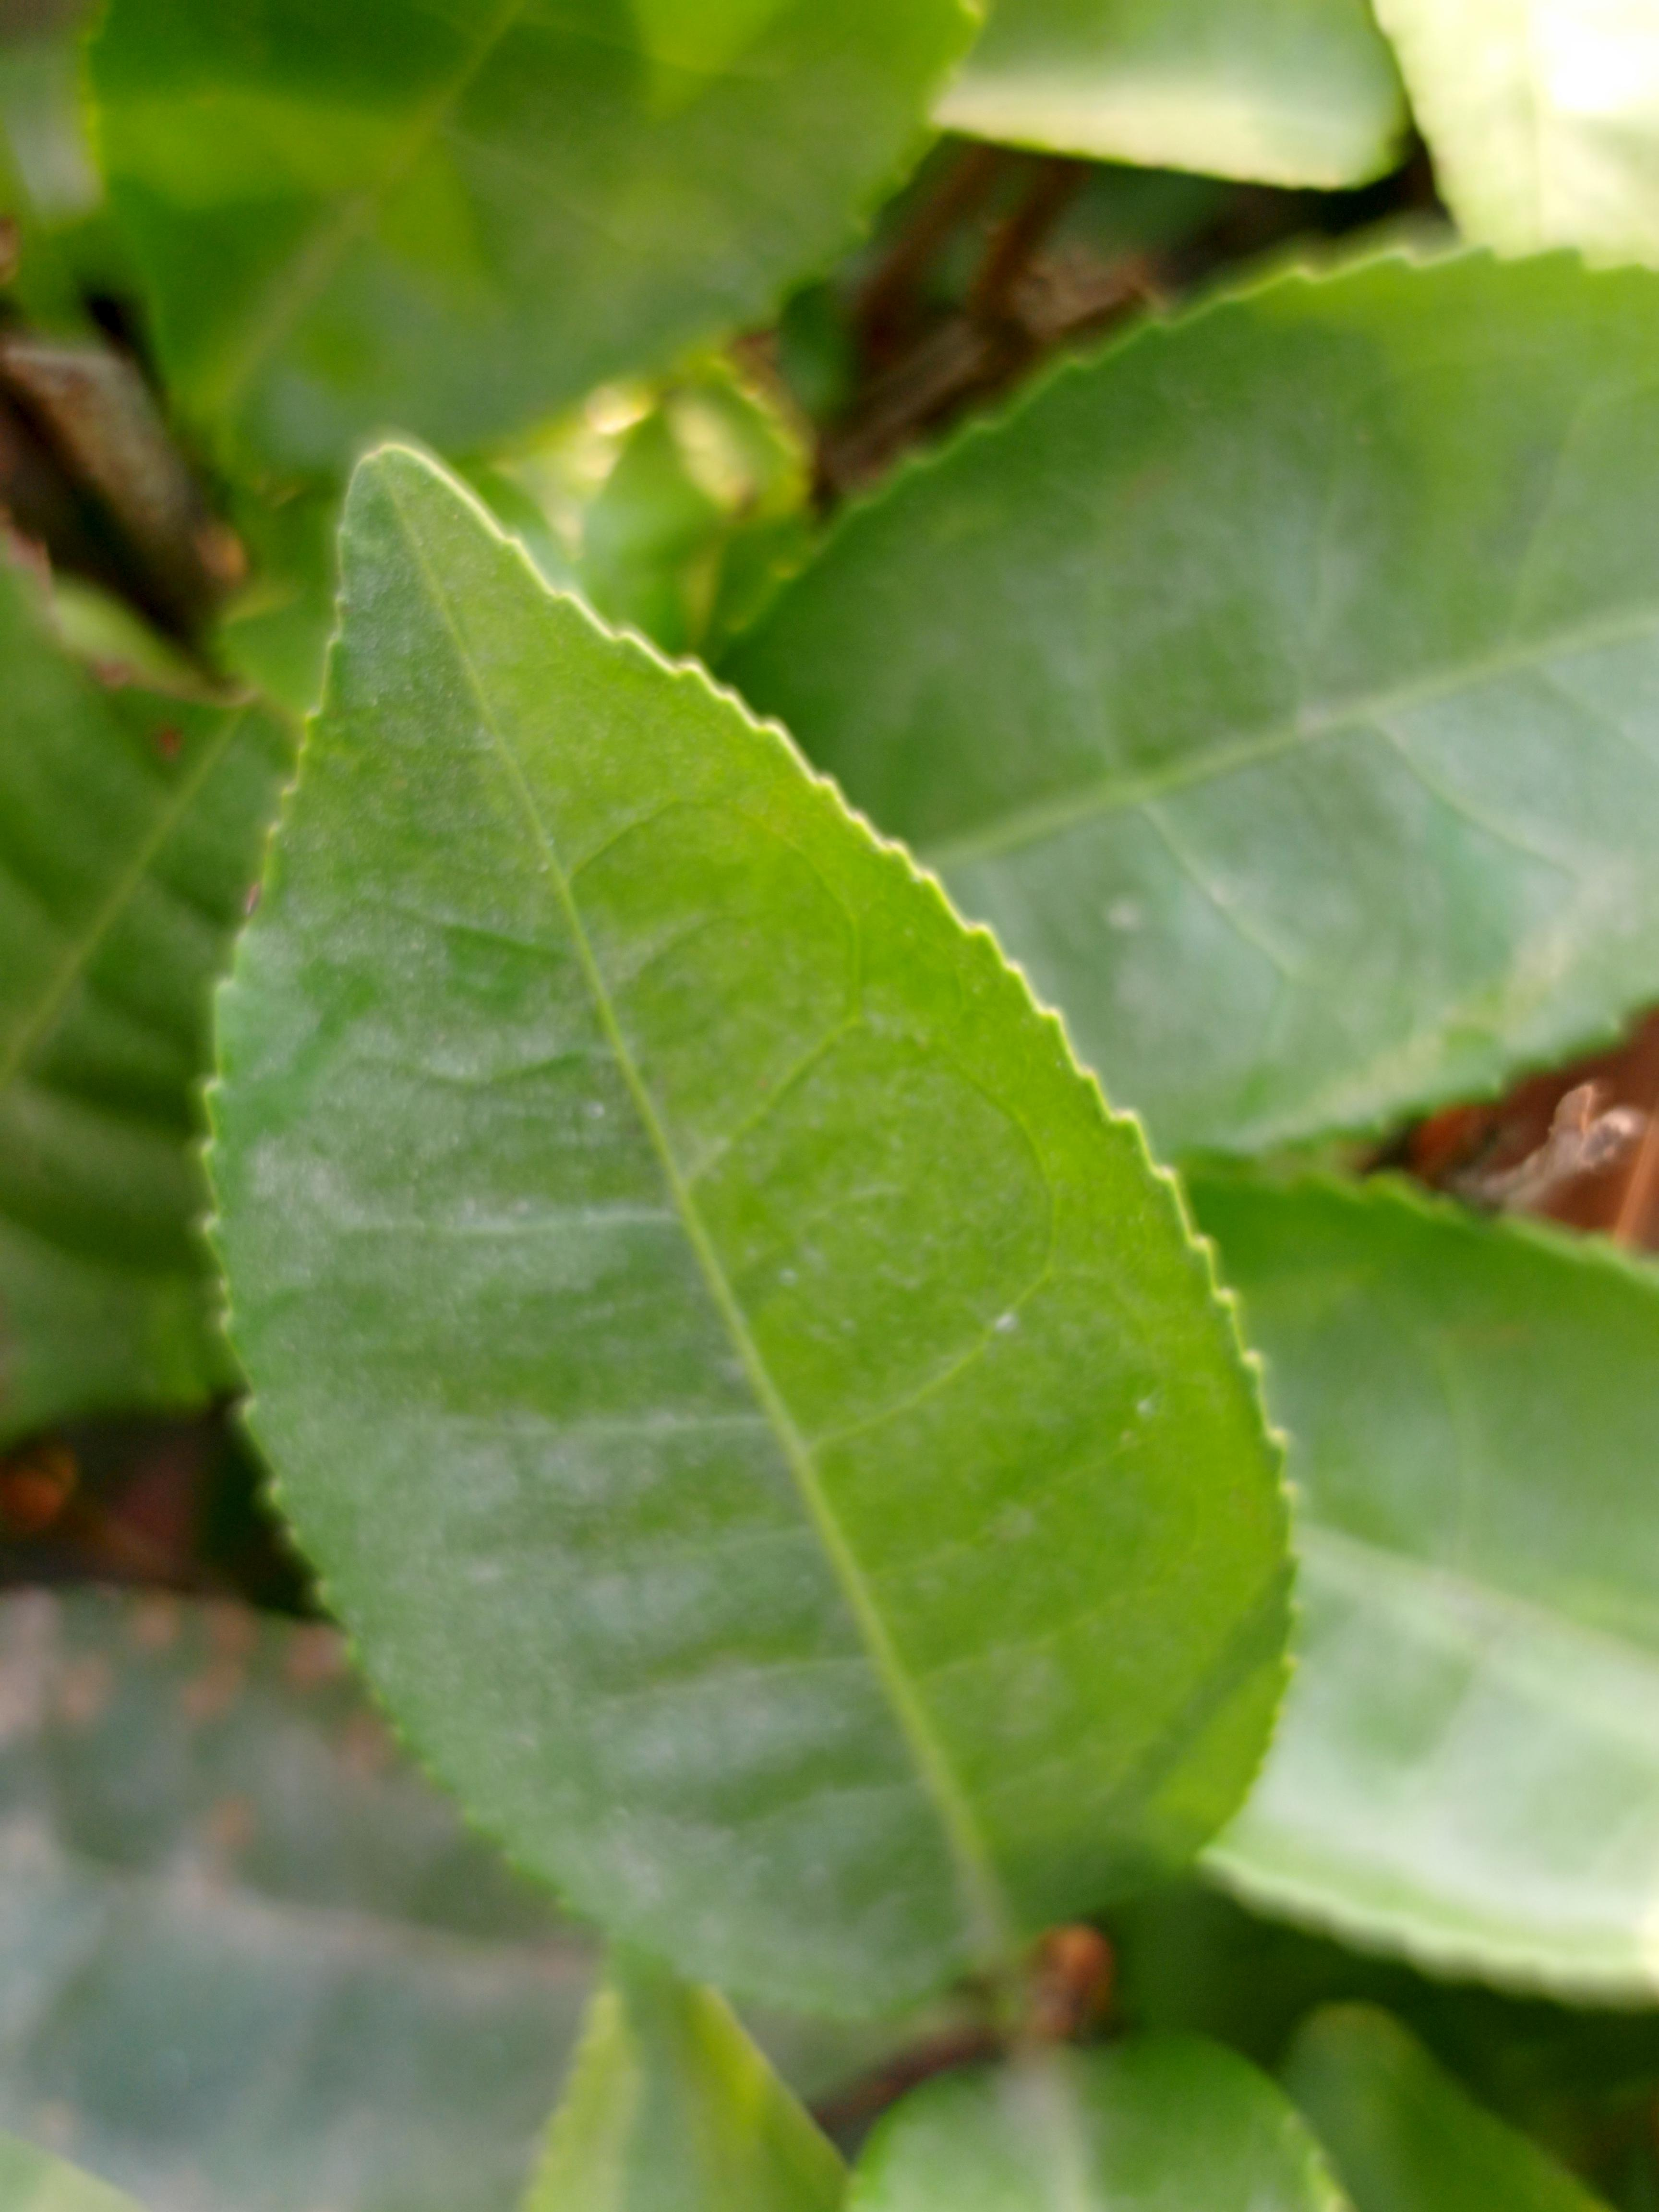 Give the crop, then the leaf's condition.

tea, healthy leaf
